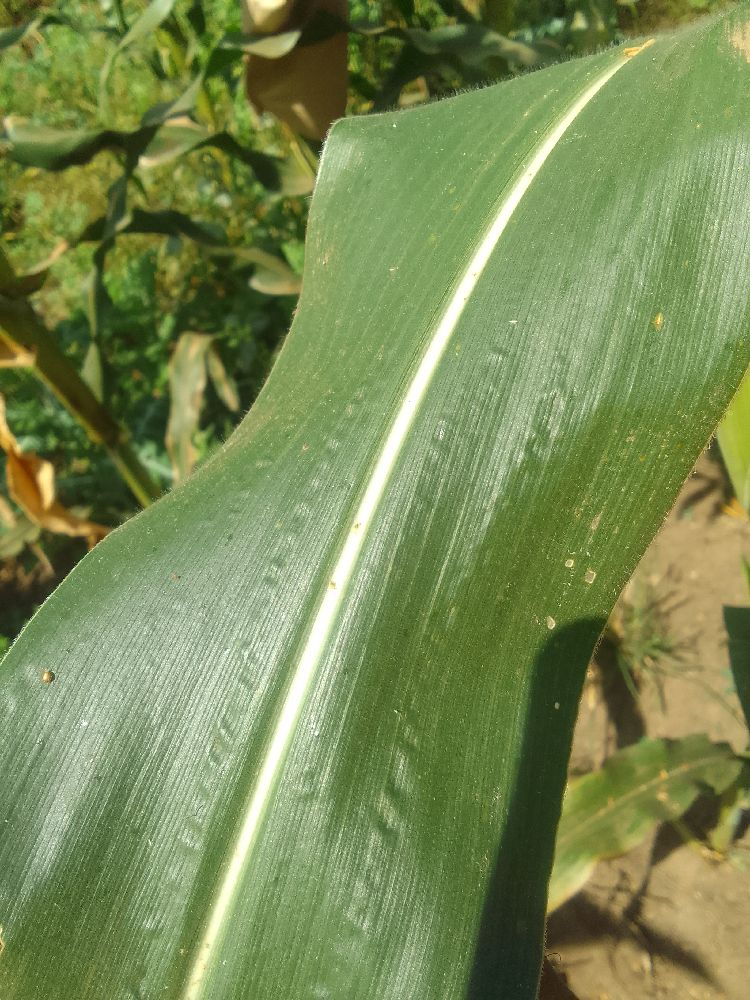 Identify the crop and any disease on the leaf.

maize, healthy
